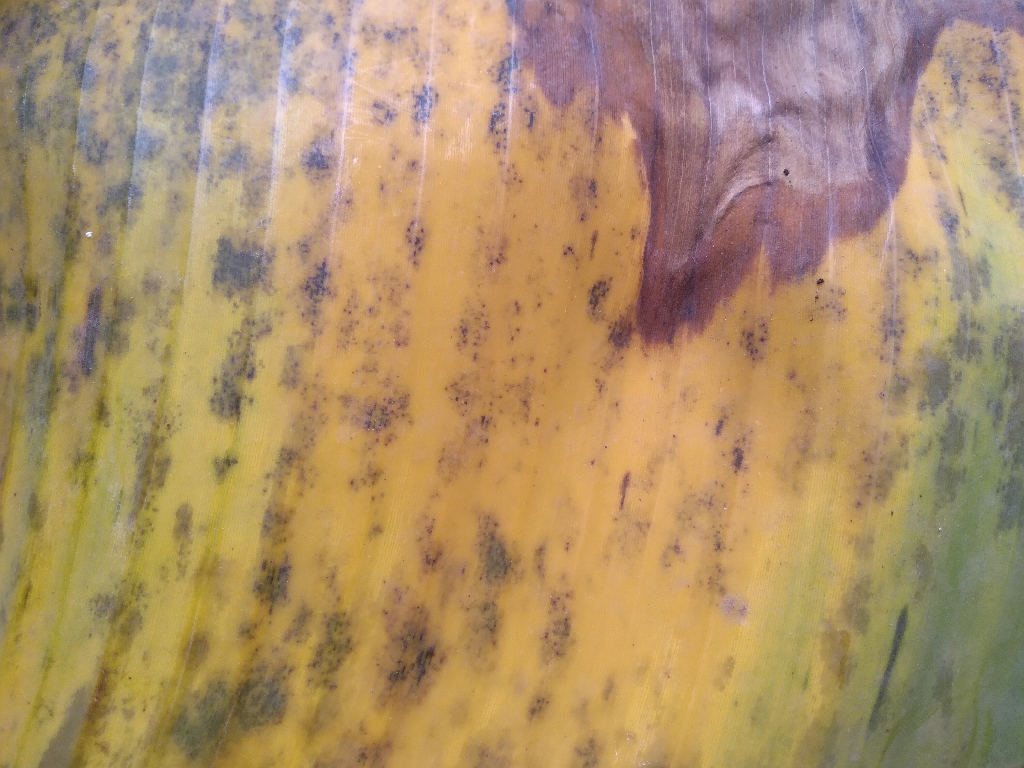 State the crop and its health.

banana, black sigatoka
